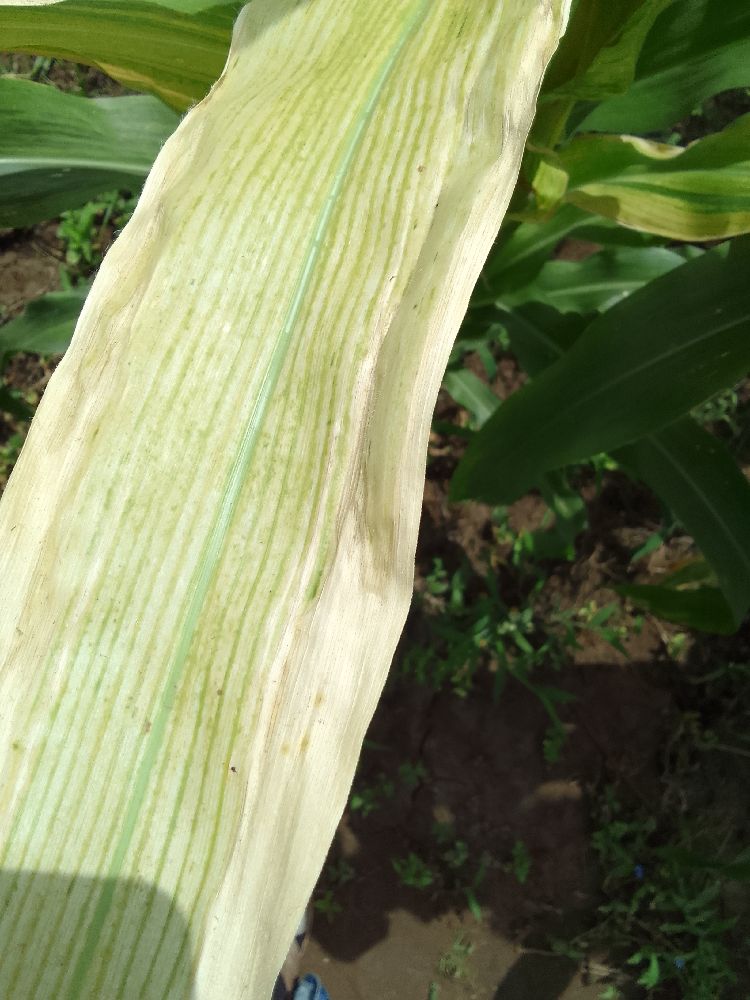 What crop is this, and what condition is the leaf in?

maize, maize lethal necrosis
